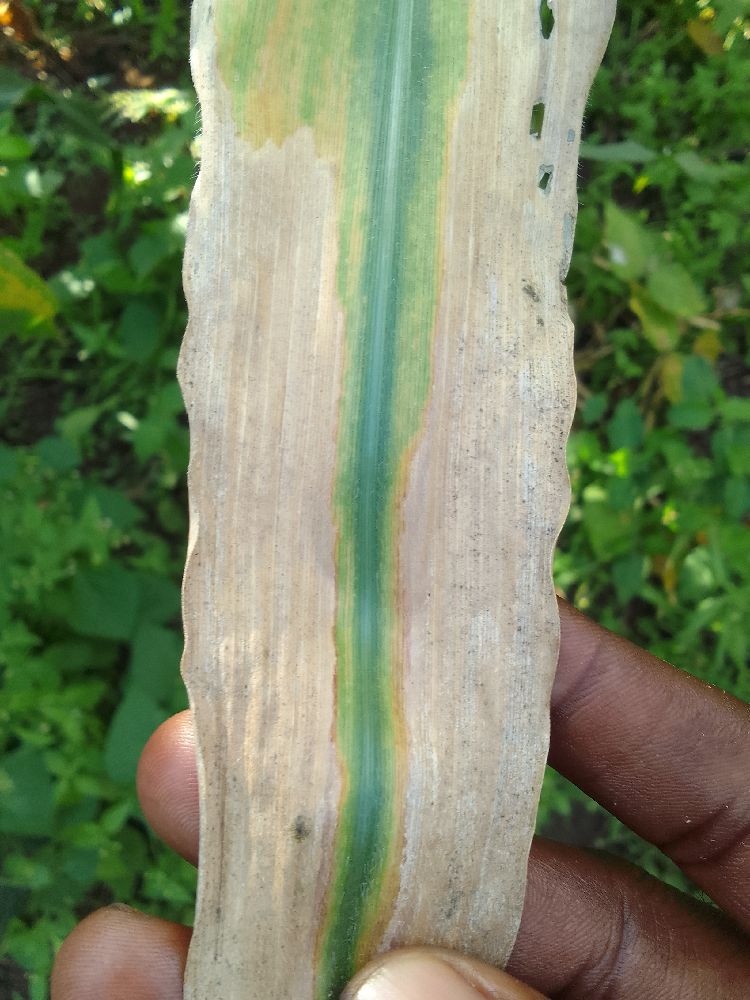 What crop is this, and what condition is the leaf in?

maize, maize lethal necrosis
